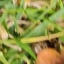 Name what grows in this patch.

grass
